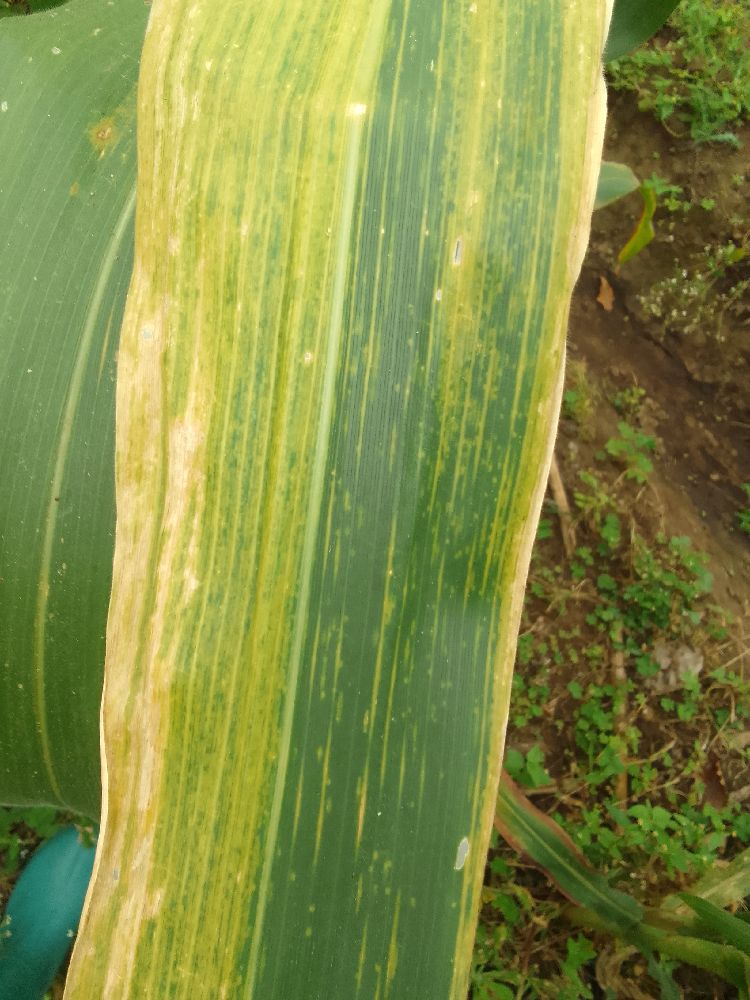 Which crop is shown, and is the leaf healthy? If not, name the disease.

maize, maize lethal necrosis
